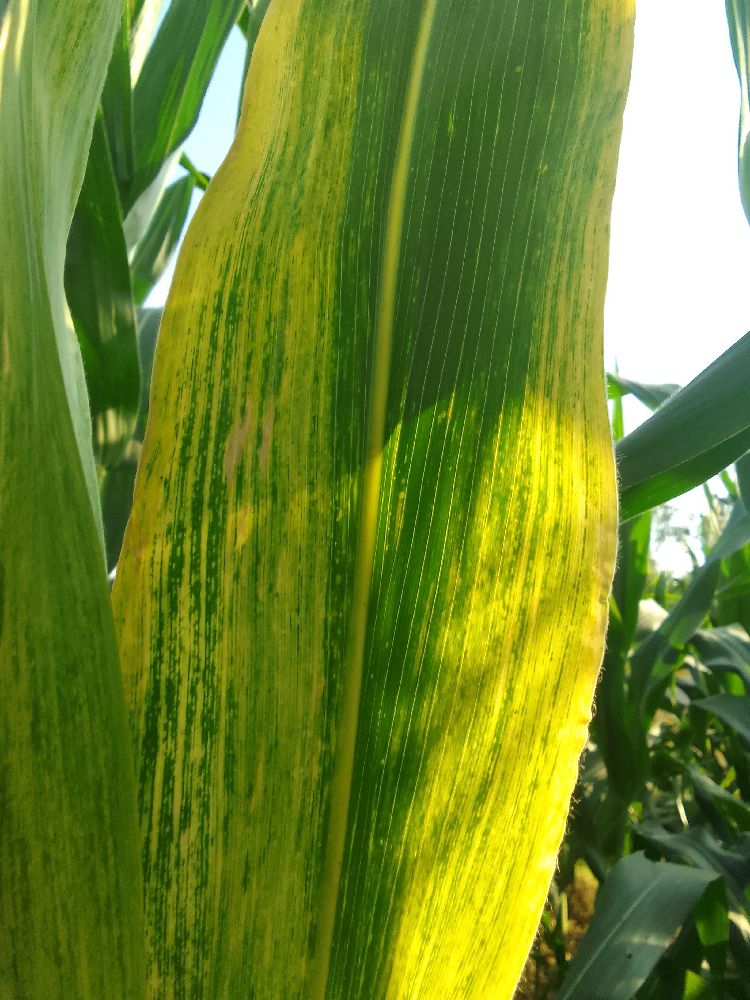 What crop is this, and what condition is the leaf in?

maize, maize lethal necrosis
